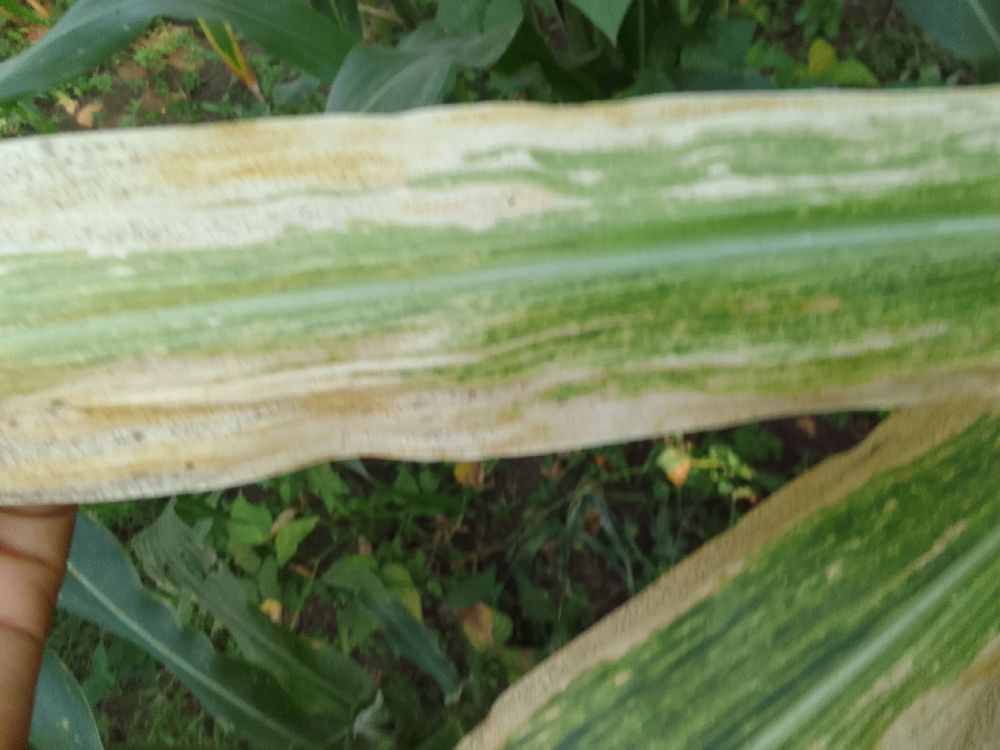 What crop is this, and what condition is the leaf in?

maize, maize lethal necrosis
